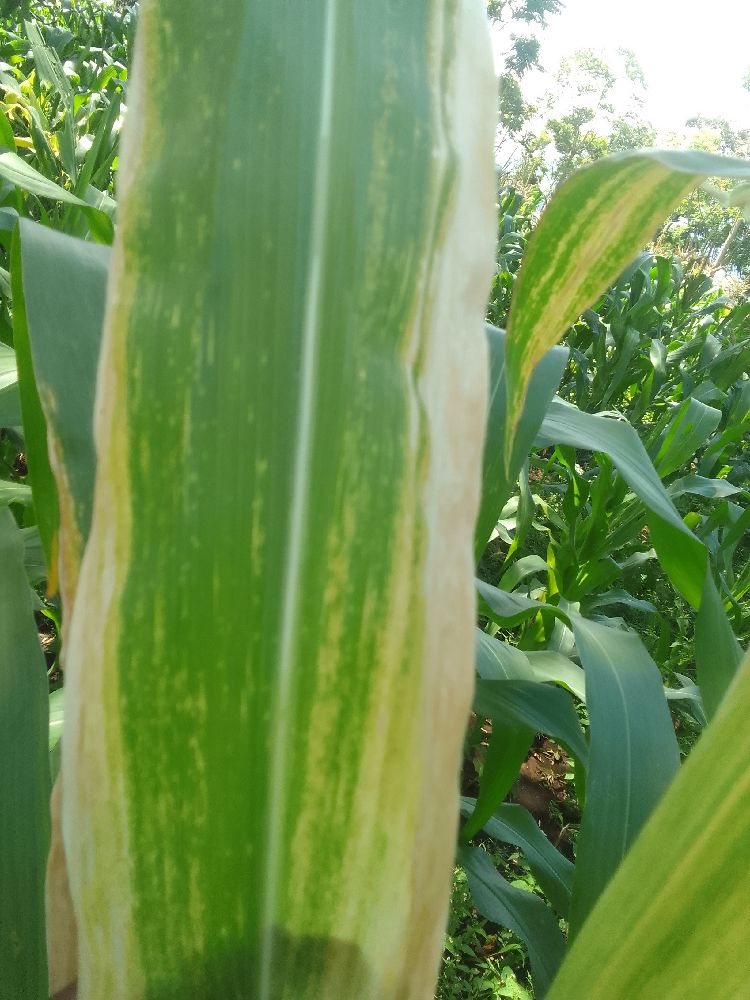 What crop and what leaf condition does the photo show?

maize, maize lethal necrosis
